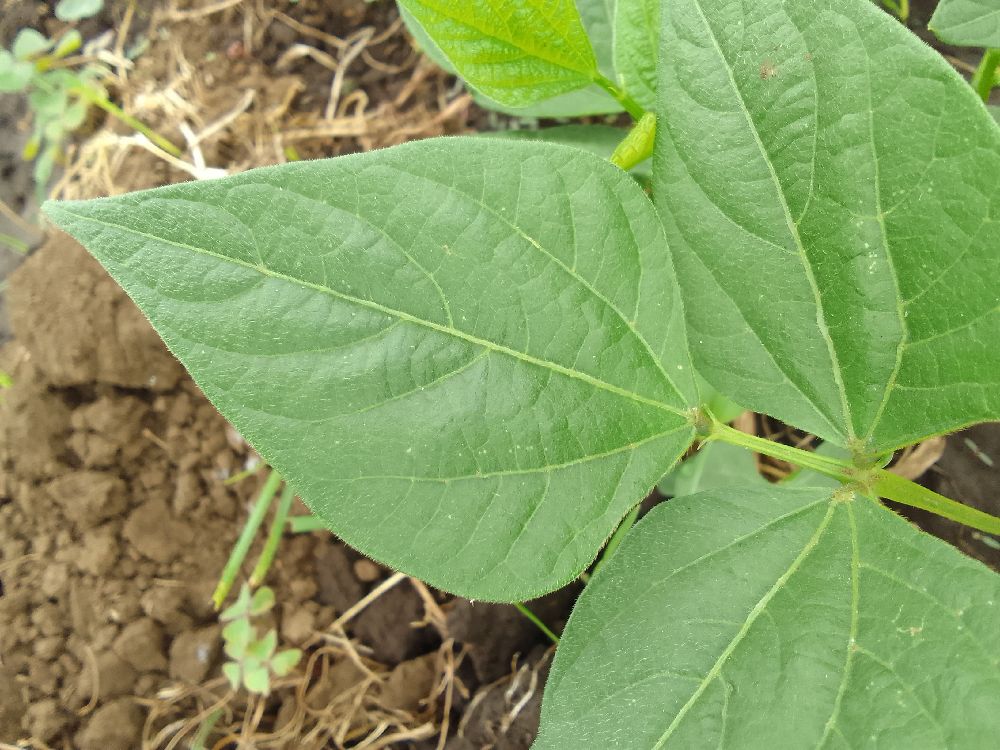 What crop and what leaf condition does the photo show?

common bean, healthy
